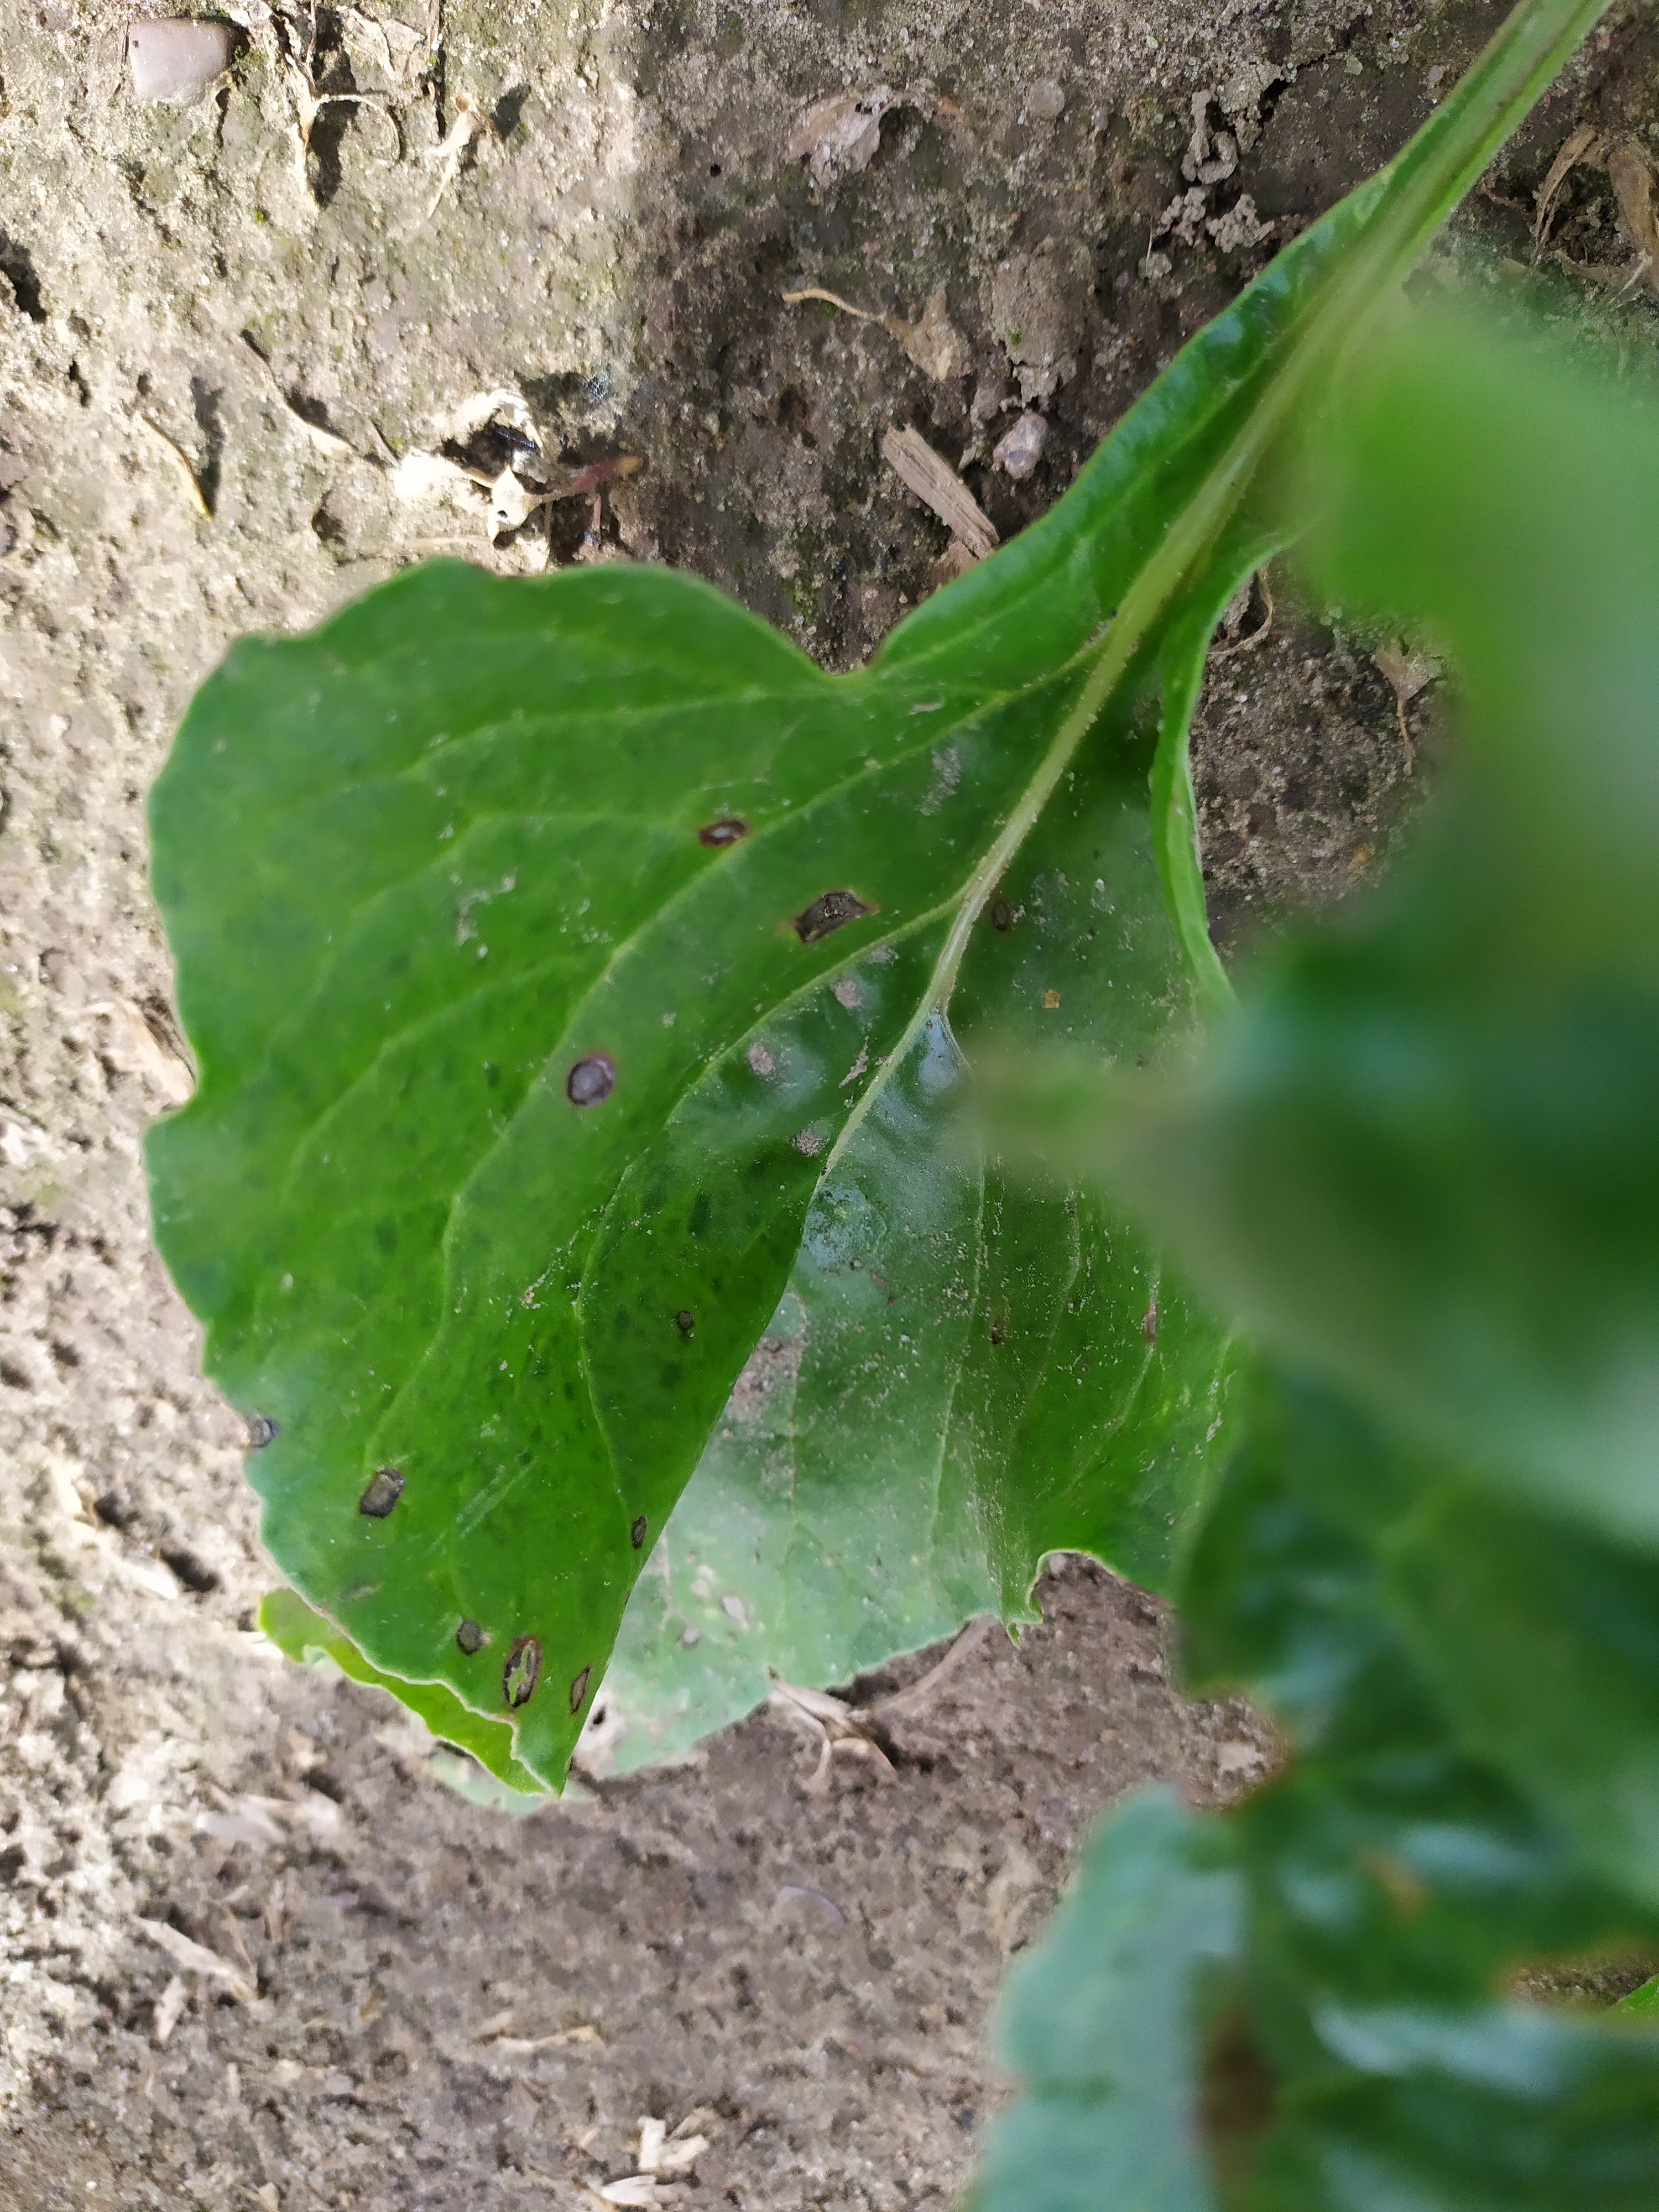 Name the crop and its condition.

beet, cercospora
